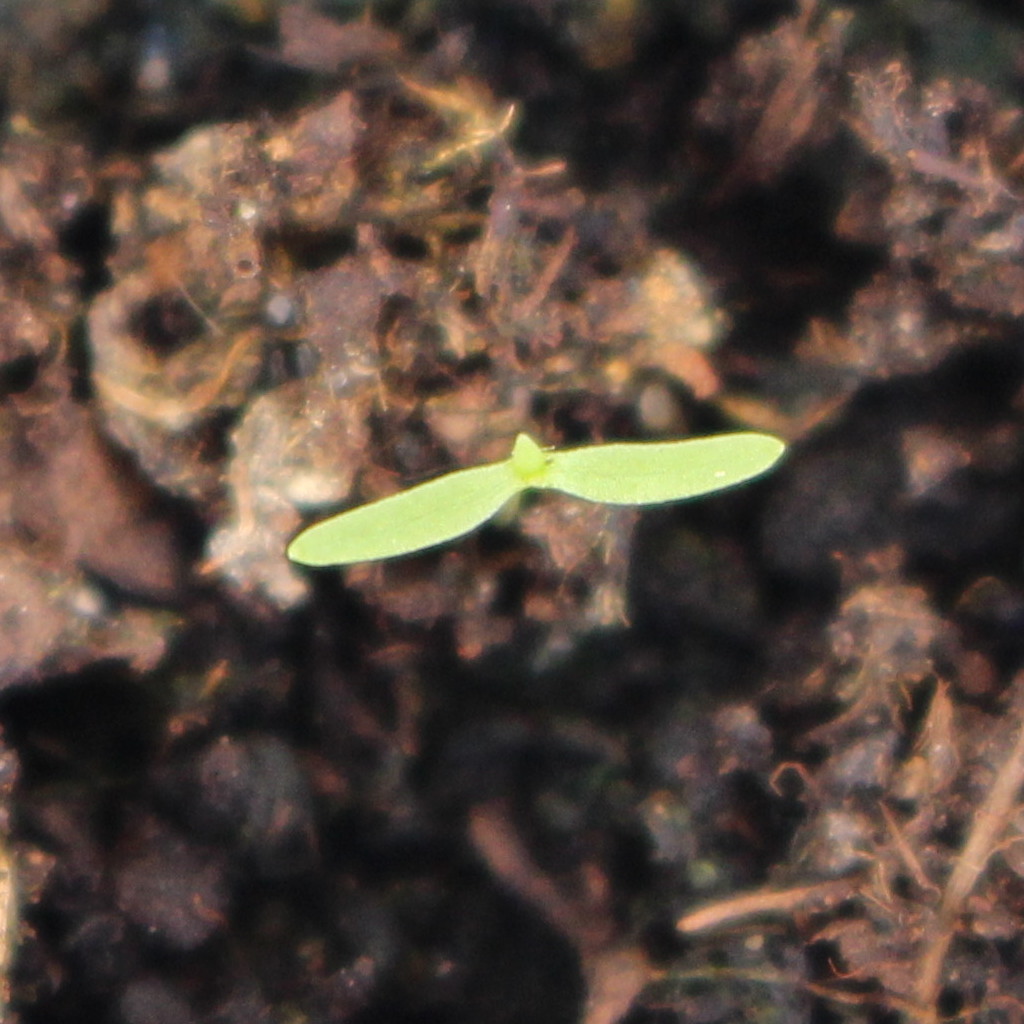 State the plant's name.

Papaver rhoeas
